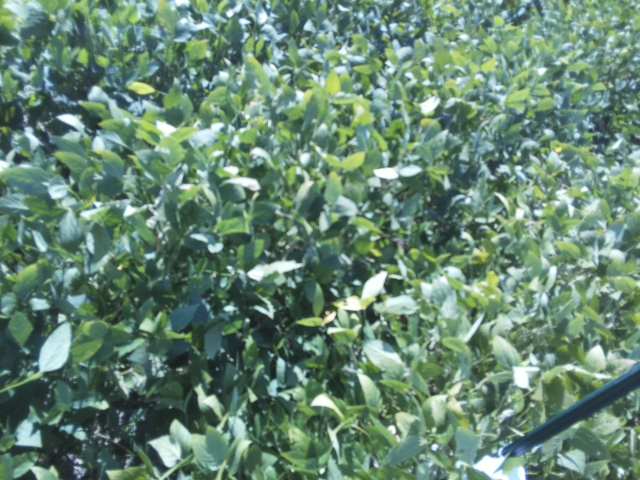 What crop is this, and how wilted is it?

soybean, slight leaflet or petiole turgor loss in upper canopy
